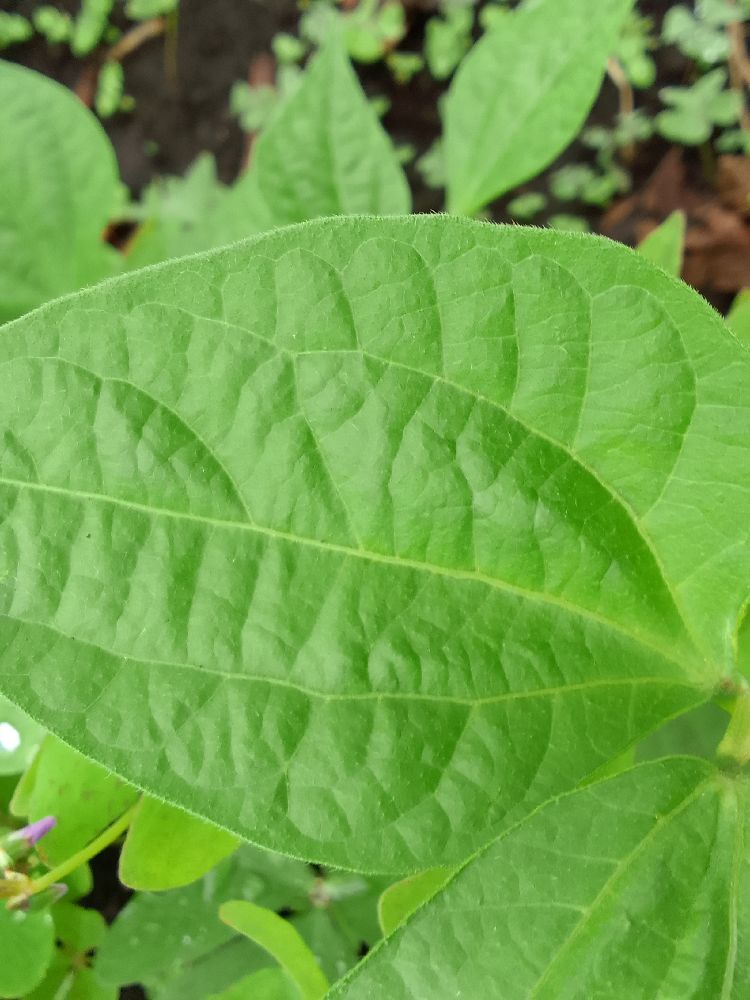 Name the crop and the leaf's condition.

common bean, healthy
